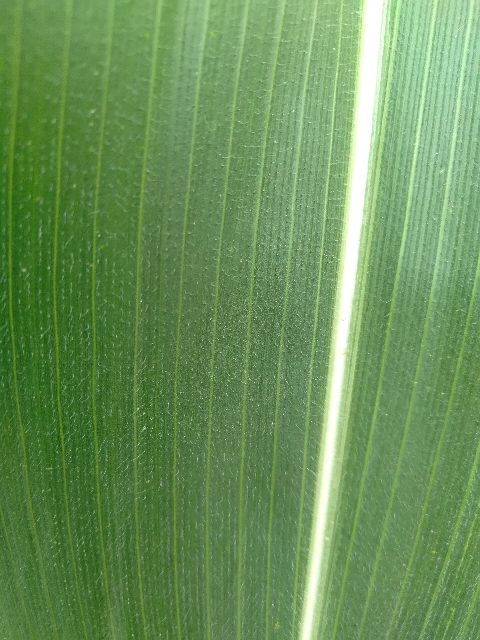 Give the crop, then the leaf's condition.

maize, healthy
